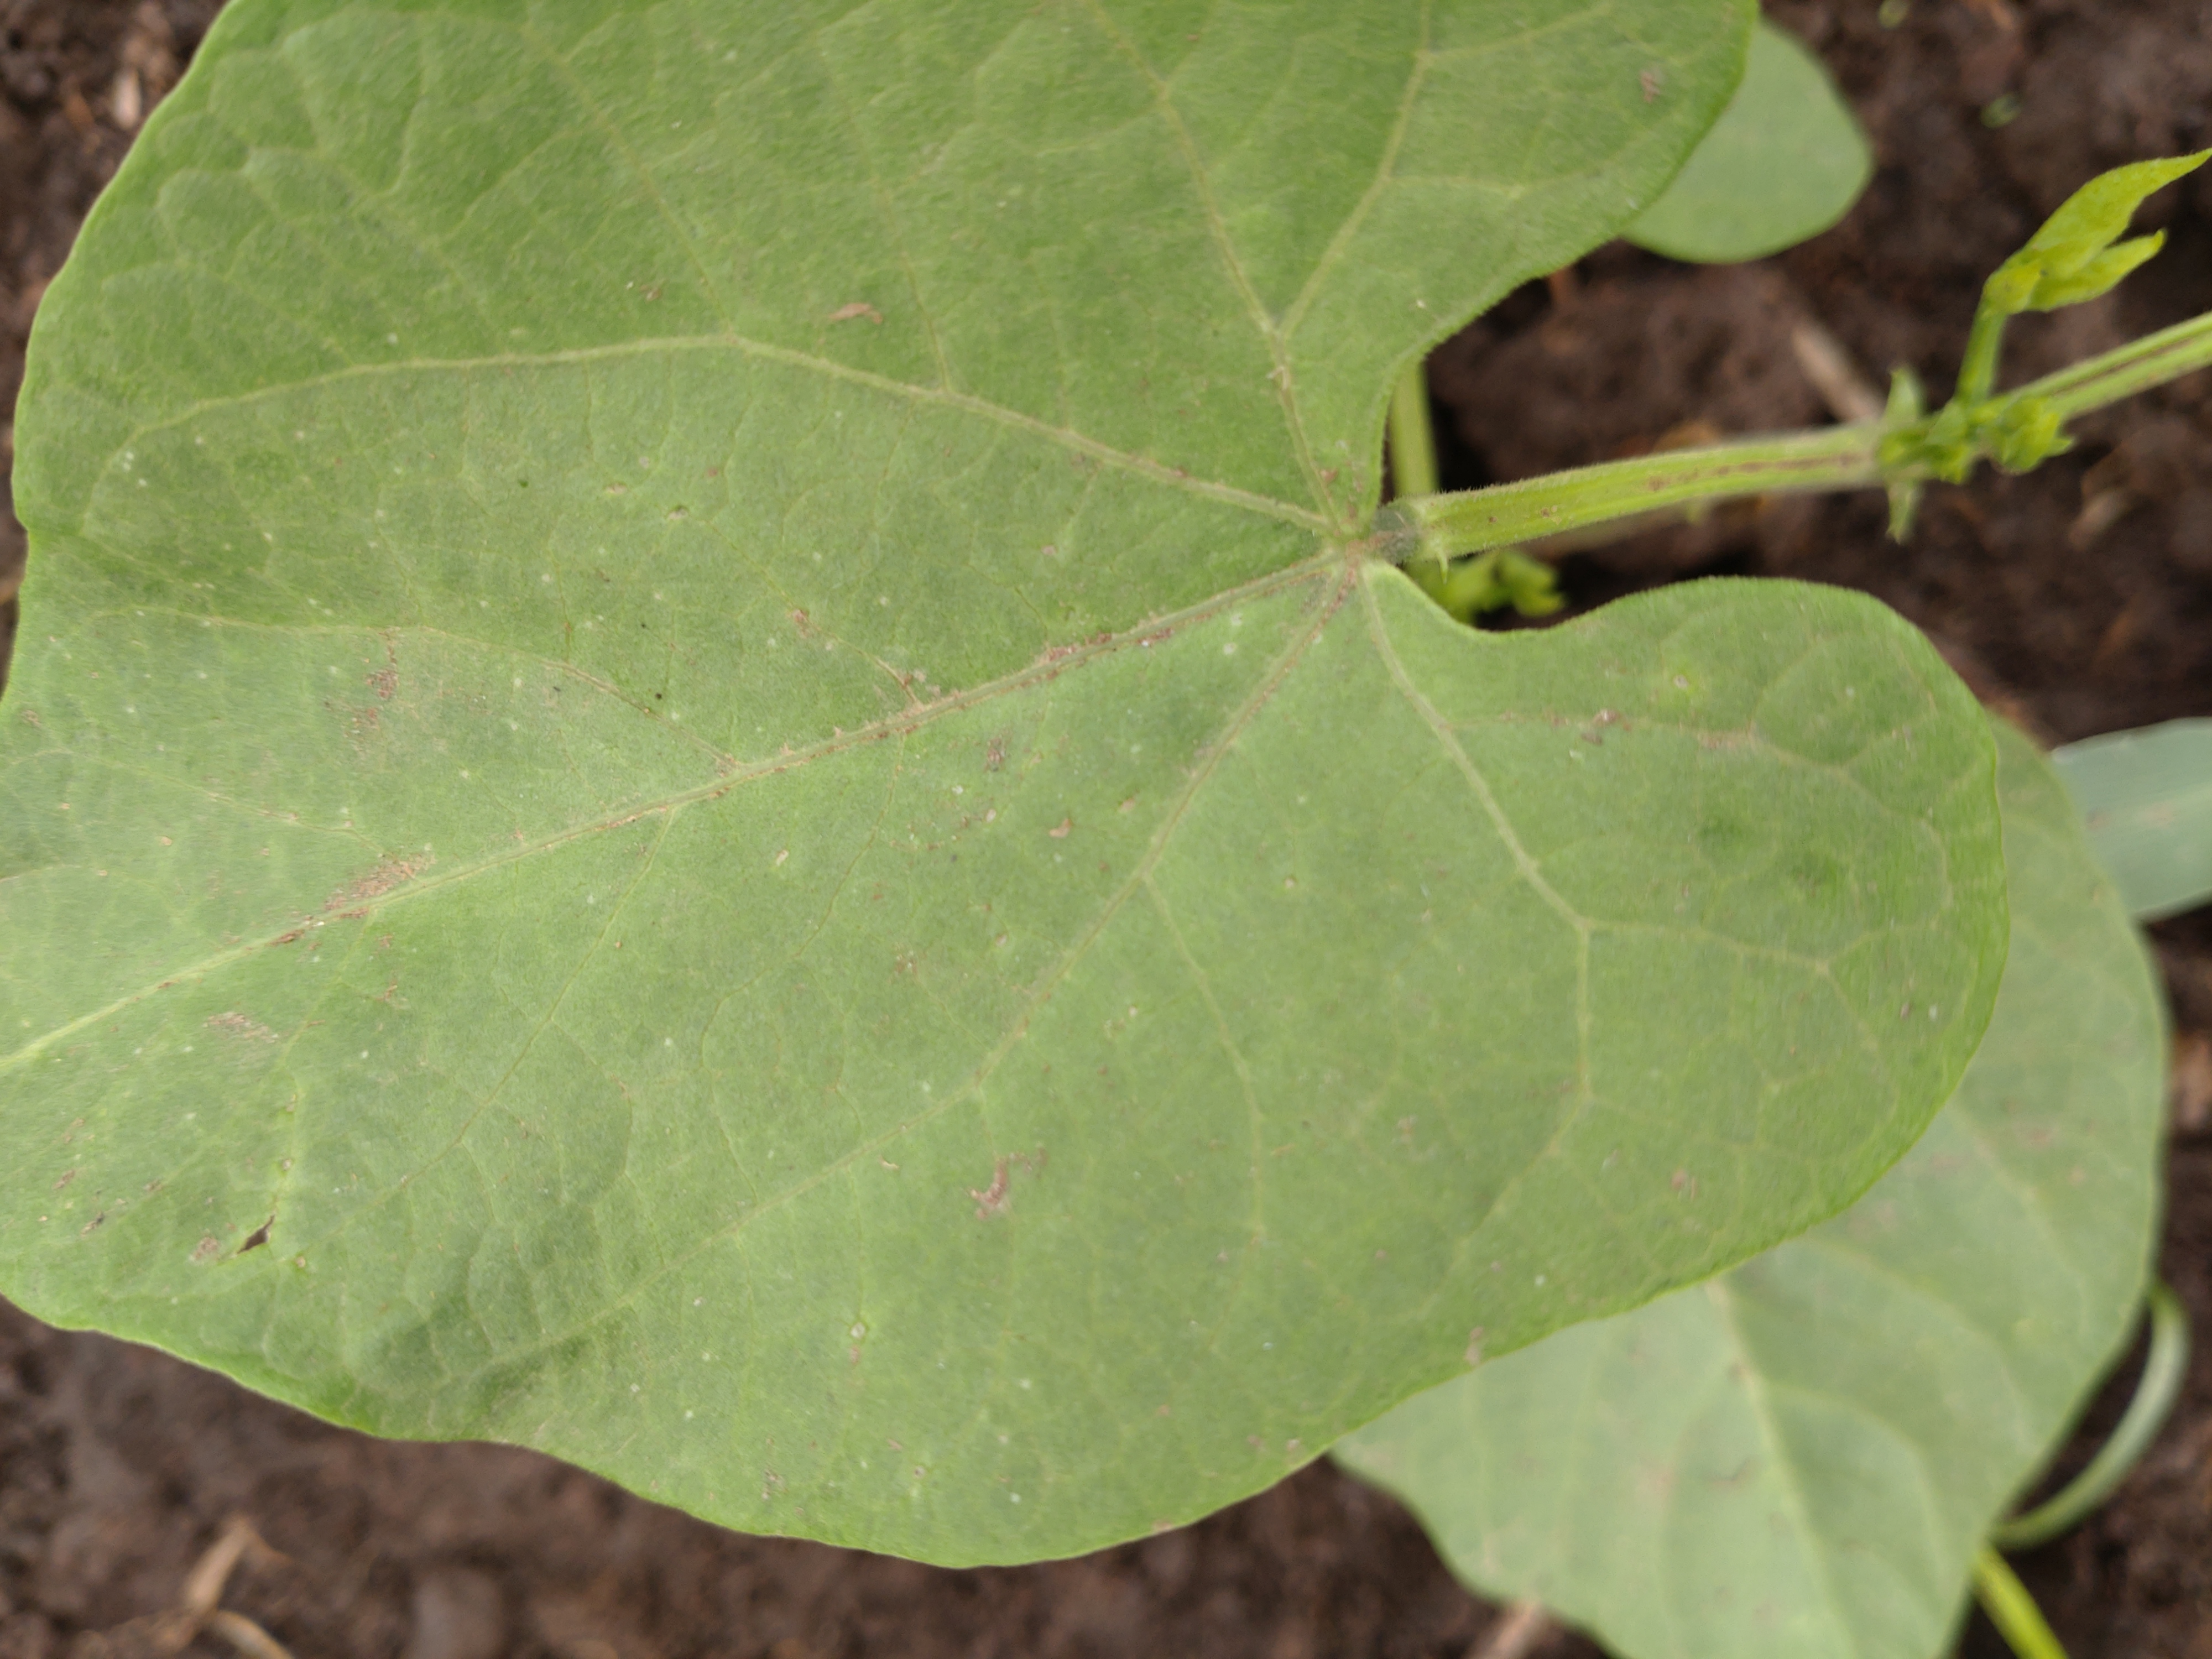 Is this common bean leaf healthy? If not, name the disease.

healthy
